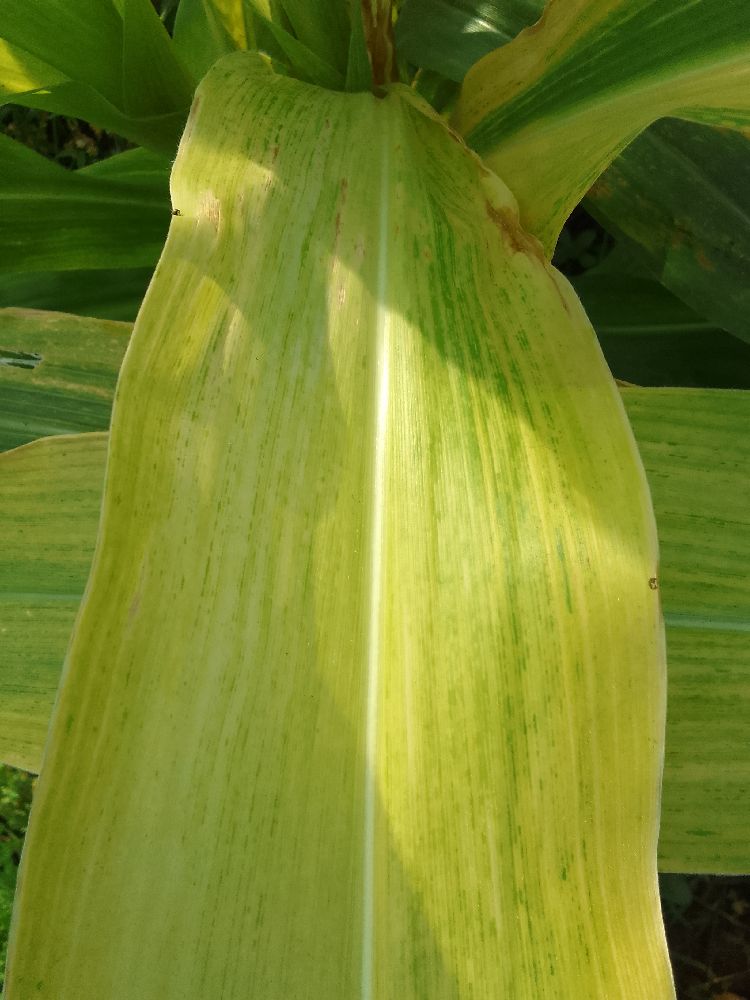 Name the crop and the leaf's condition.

maize, maize lethal necrosis
